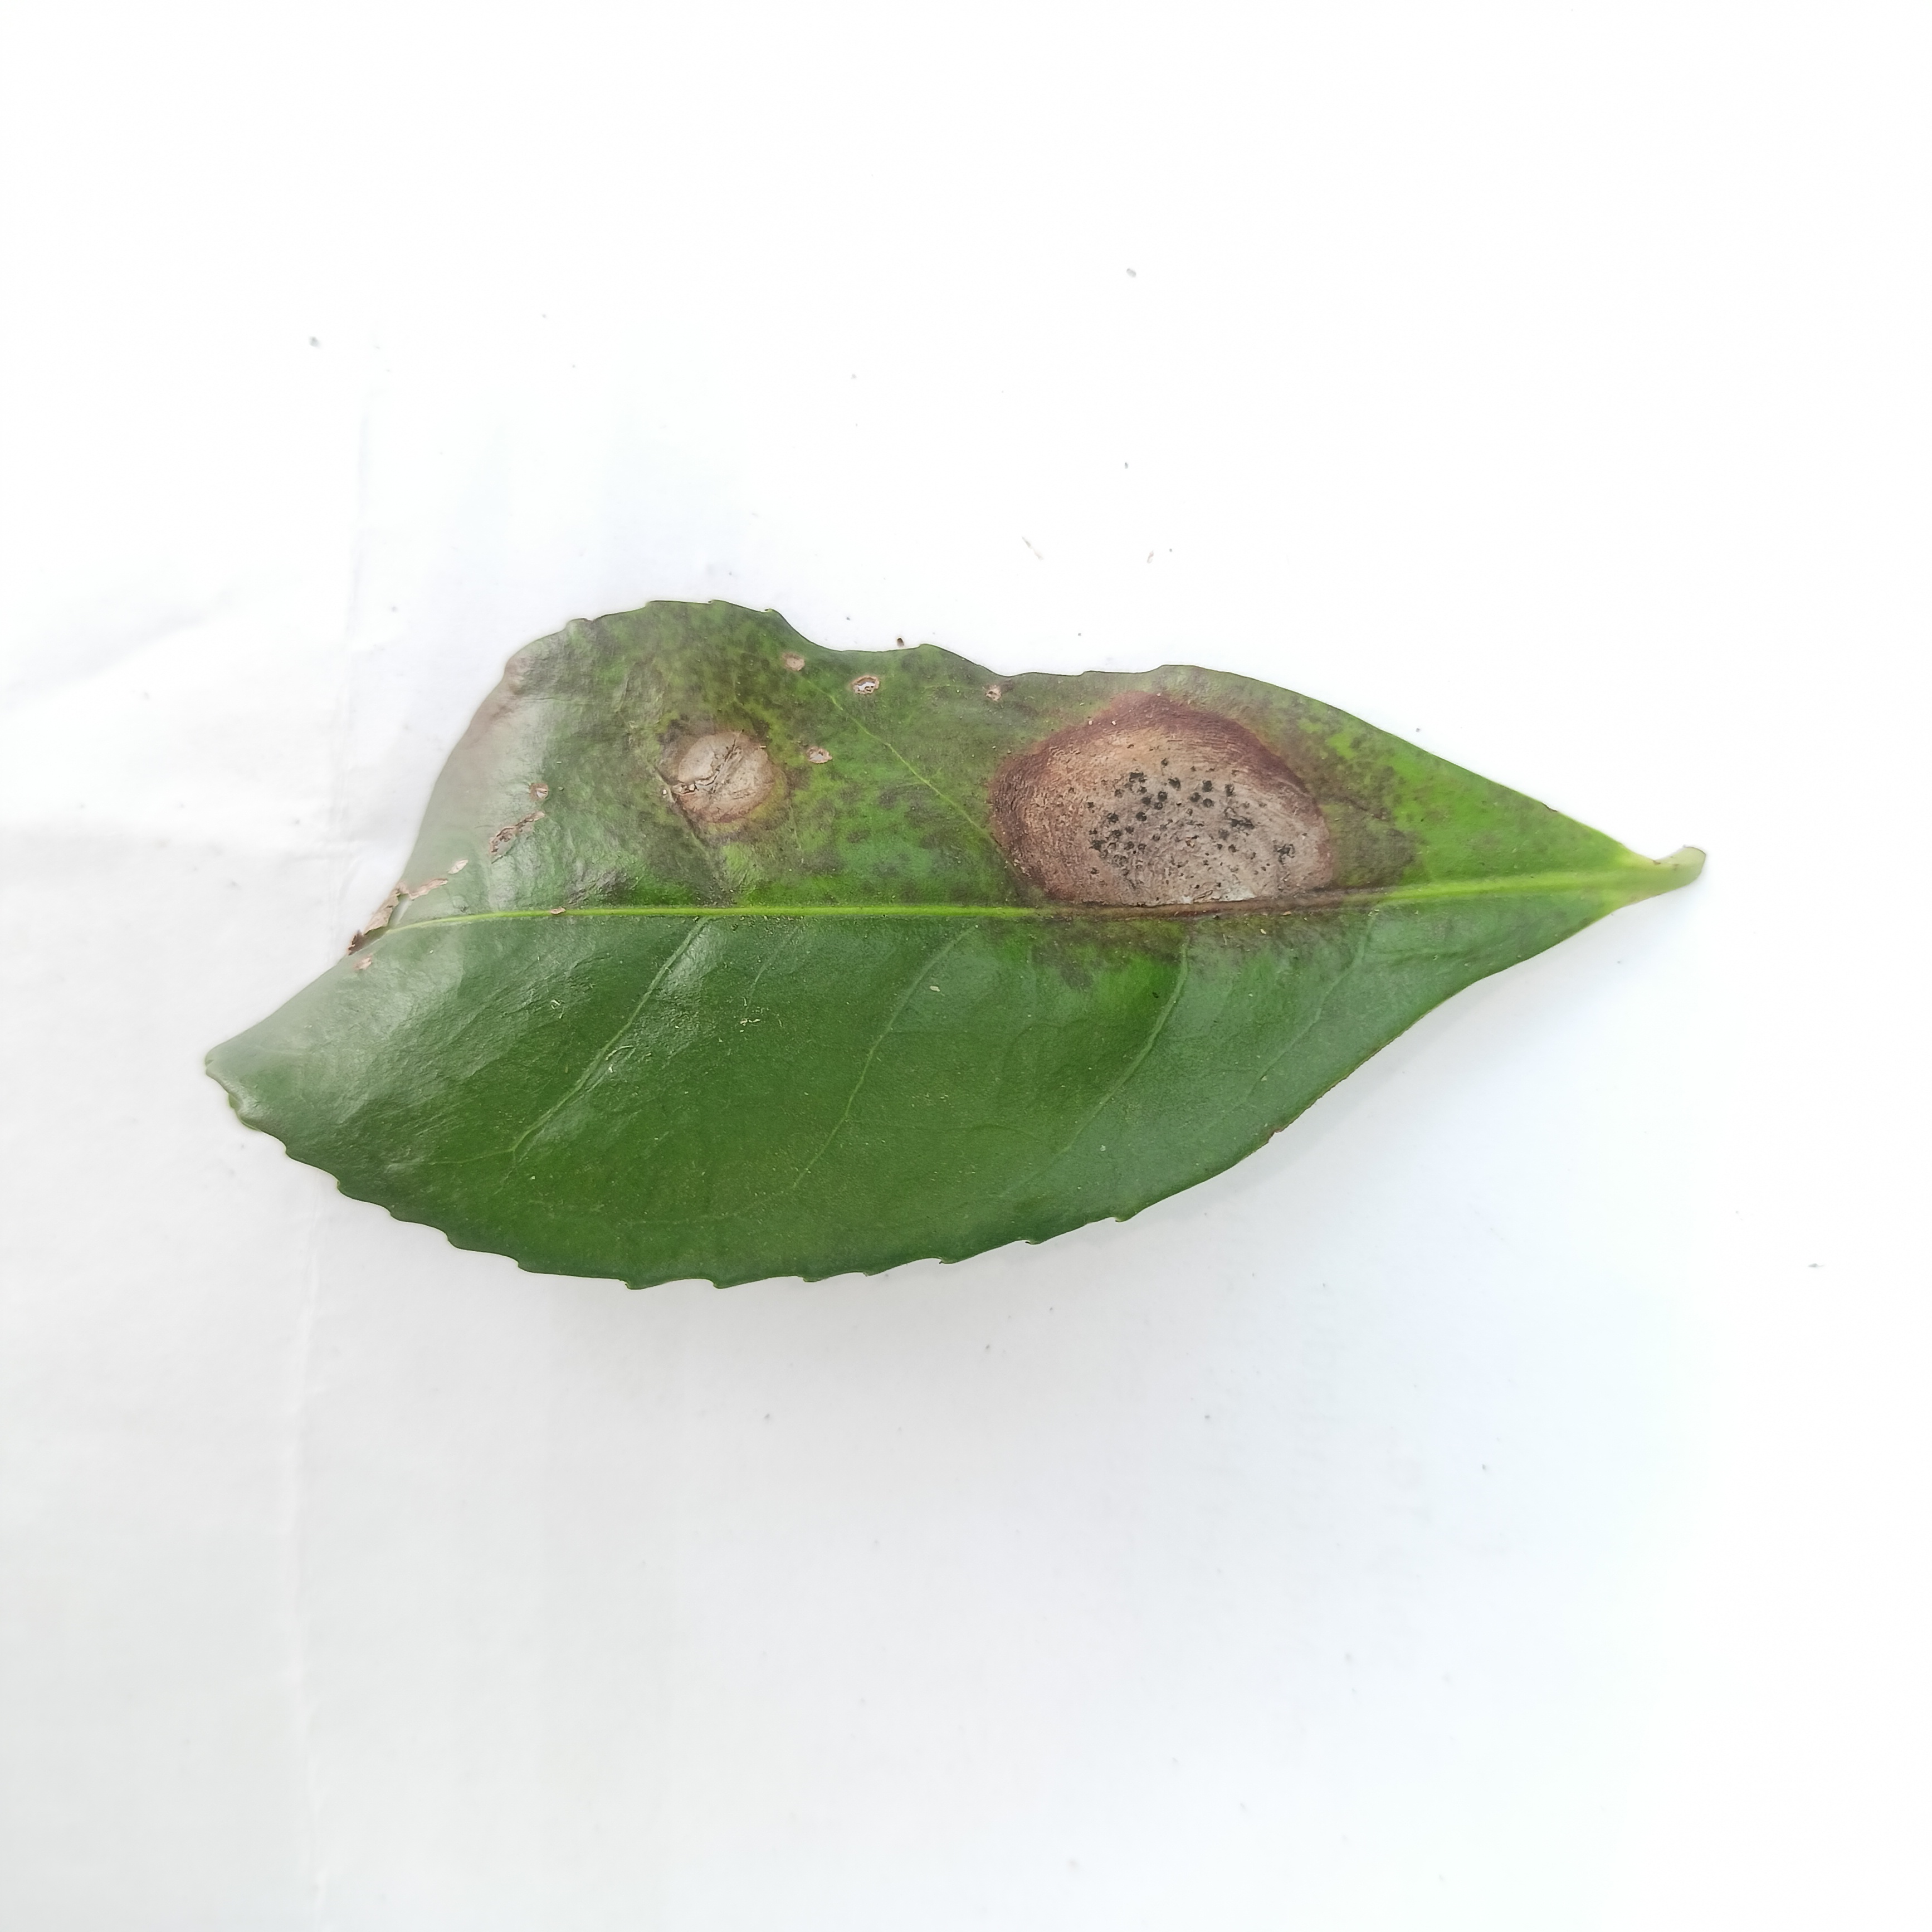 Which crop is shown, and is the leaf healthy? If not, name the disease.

tea, brown blight
